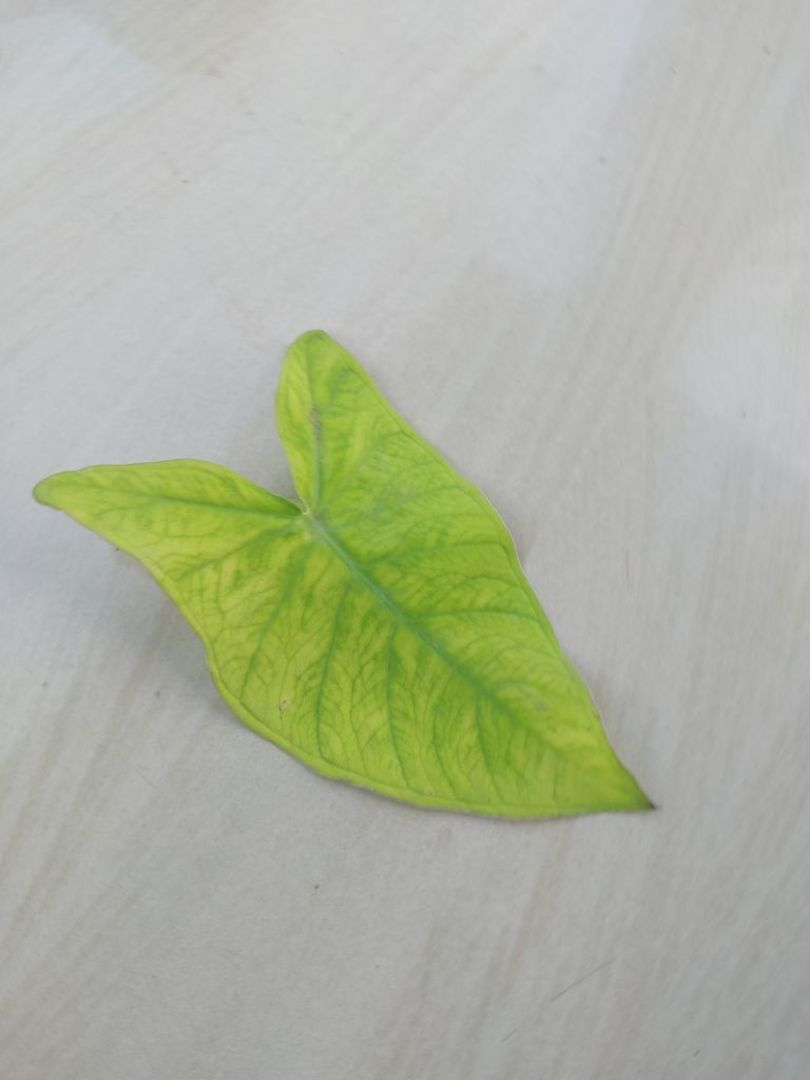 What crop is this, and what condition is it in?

taro, mosaic
